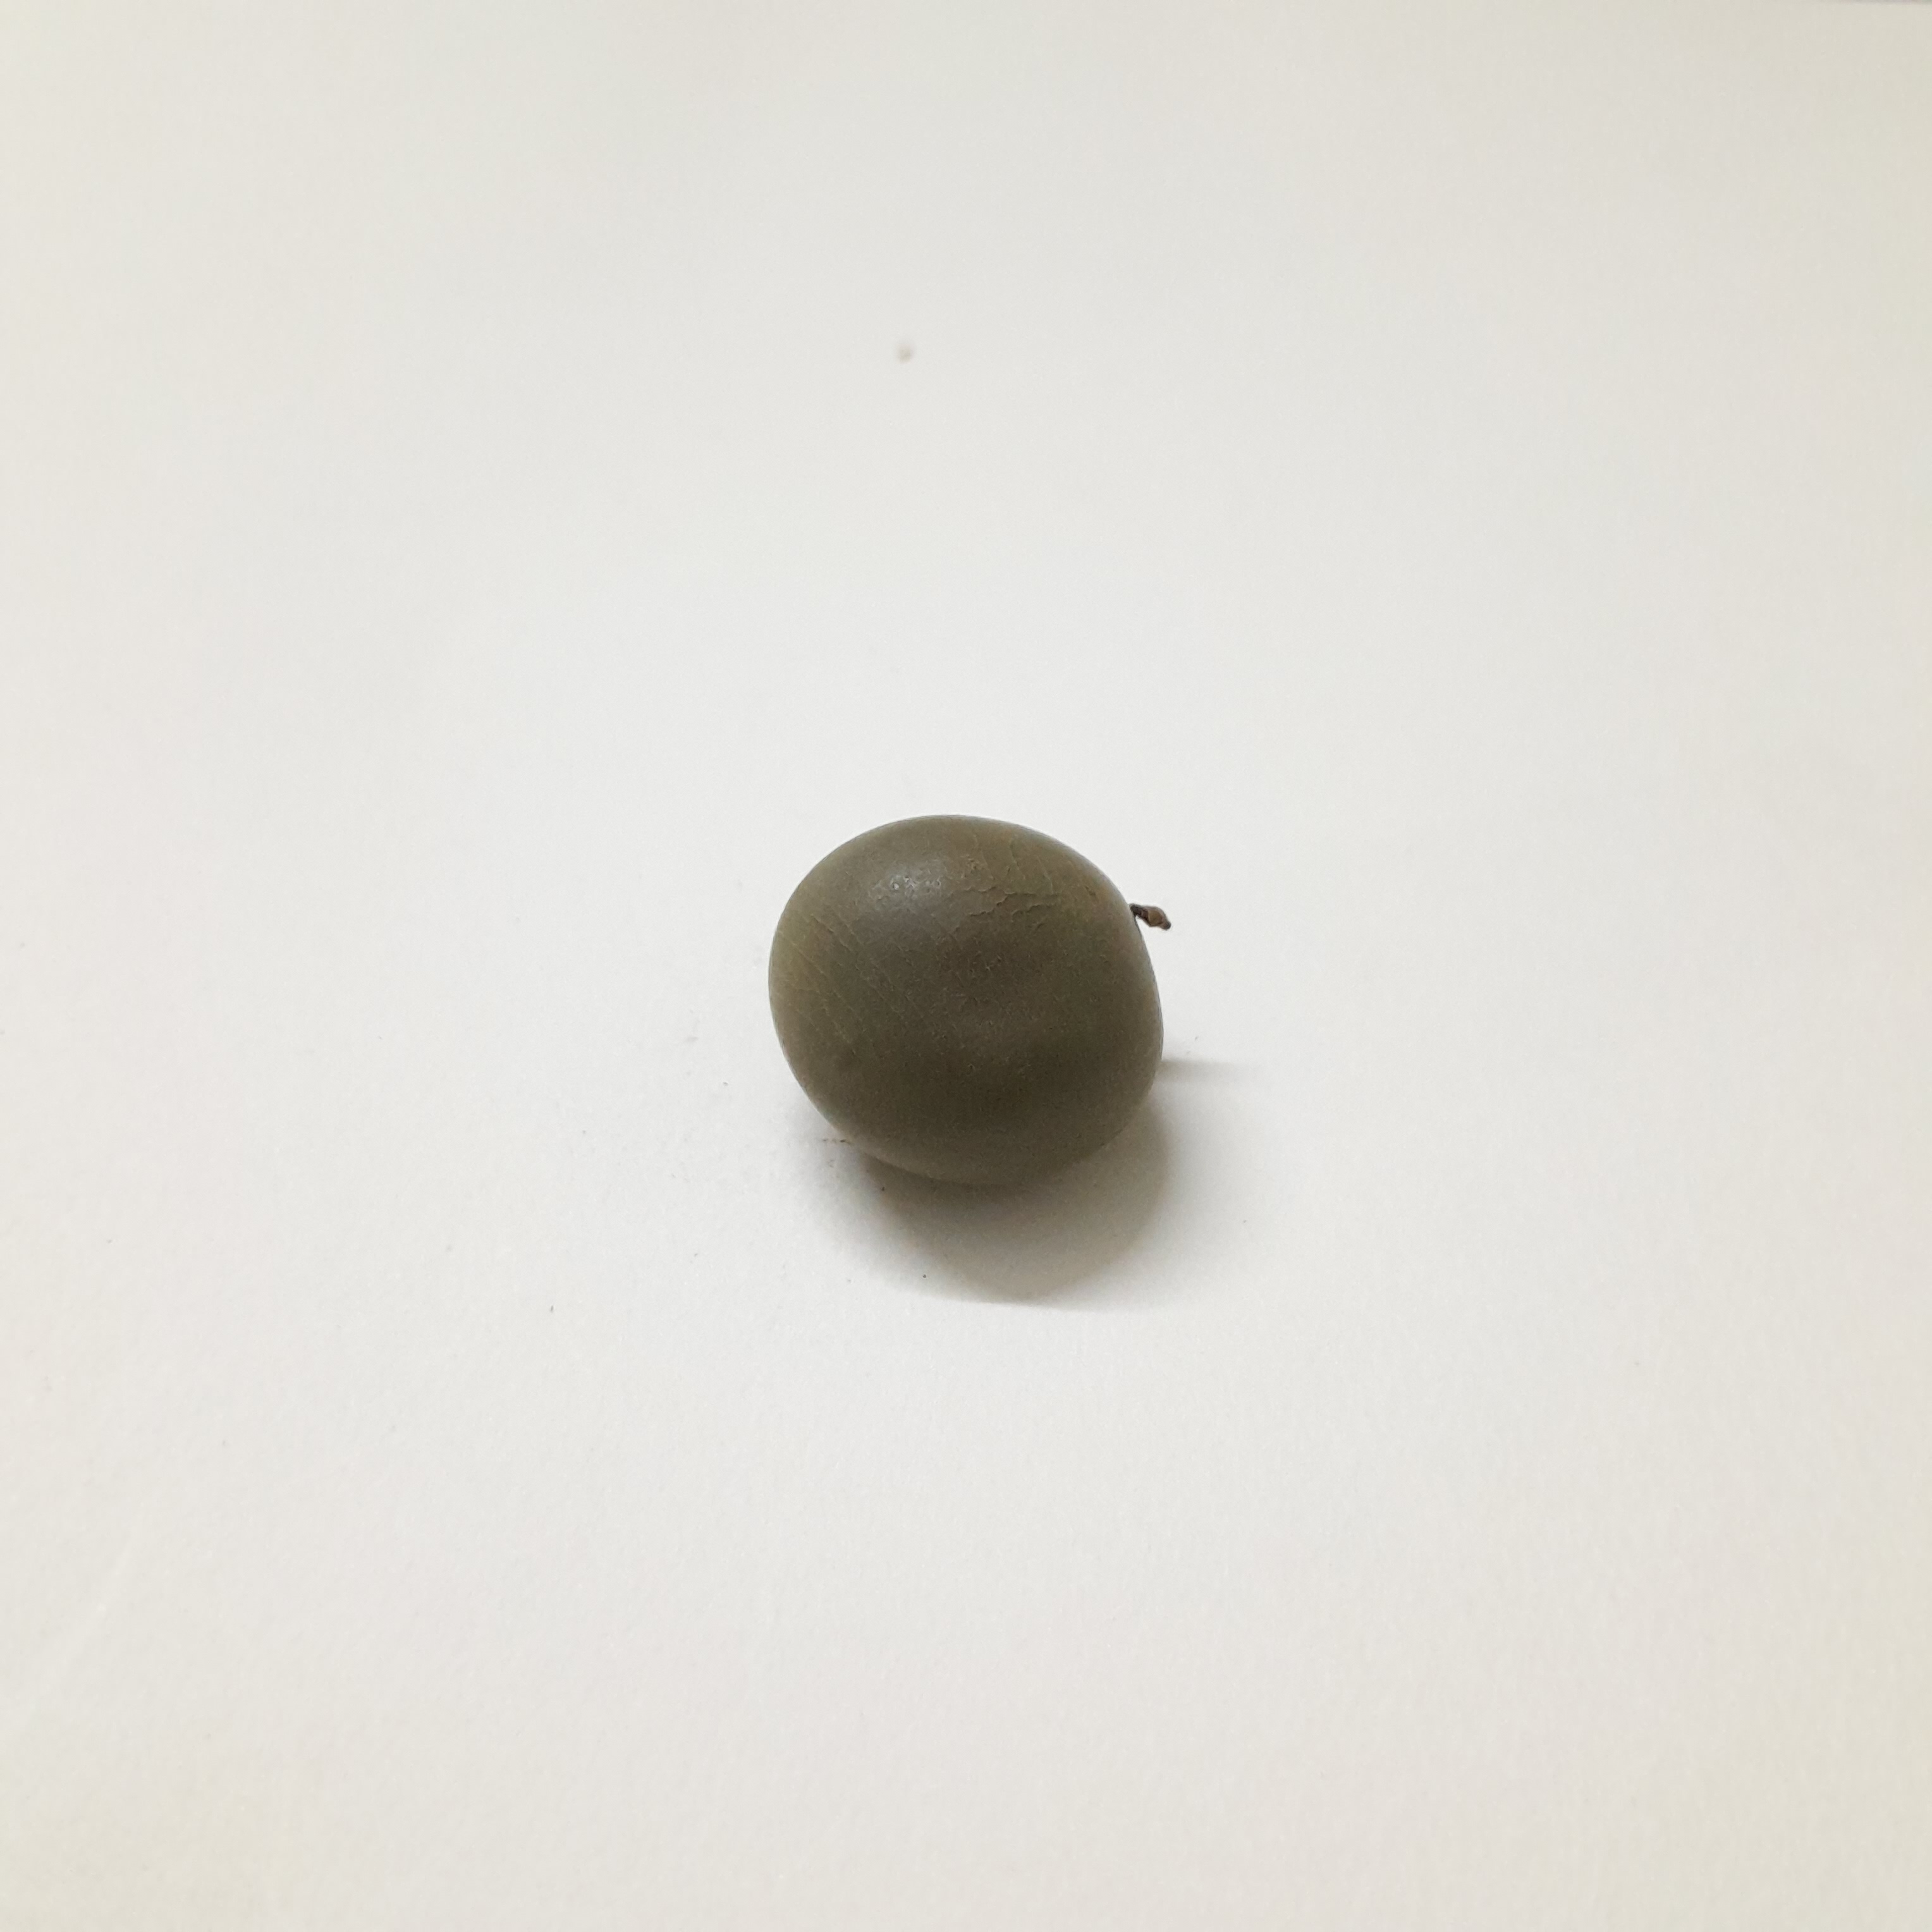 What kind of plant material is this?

sagargota
